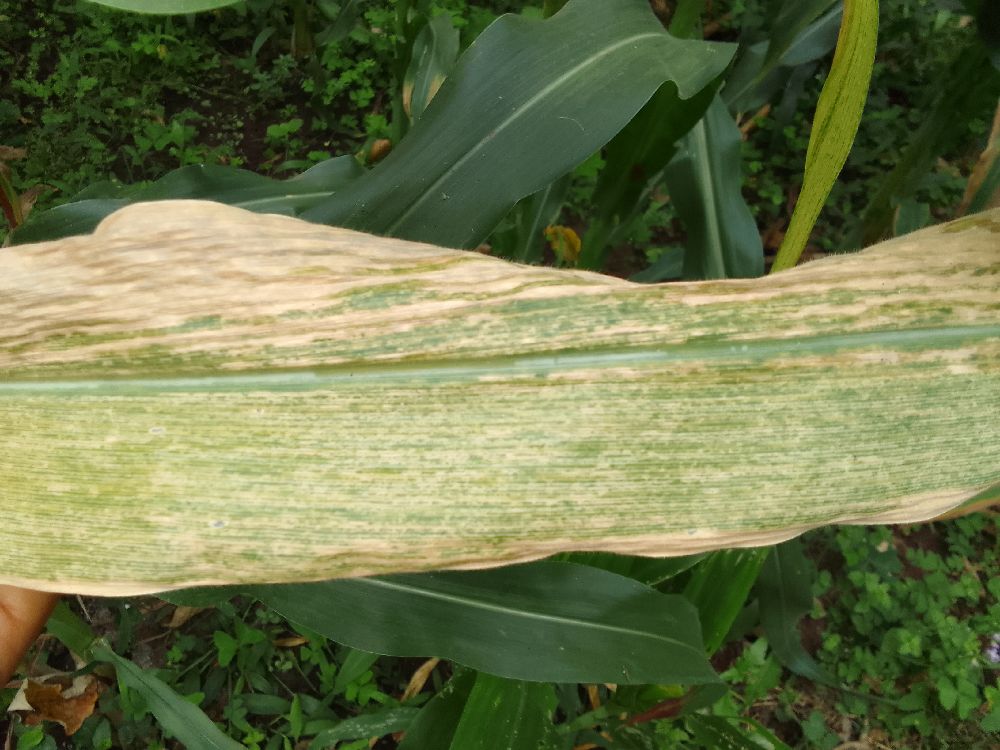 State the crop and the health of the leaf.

maize, maize lethal necrosis
